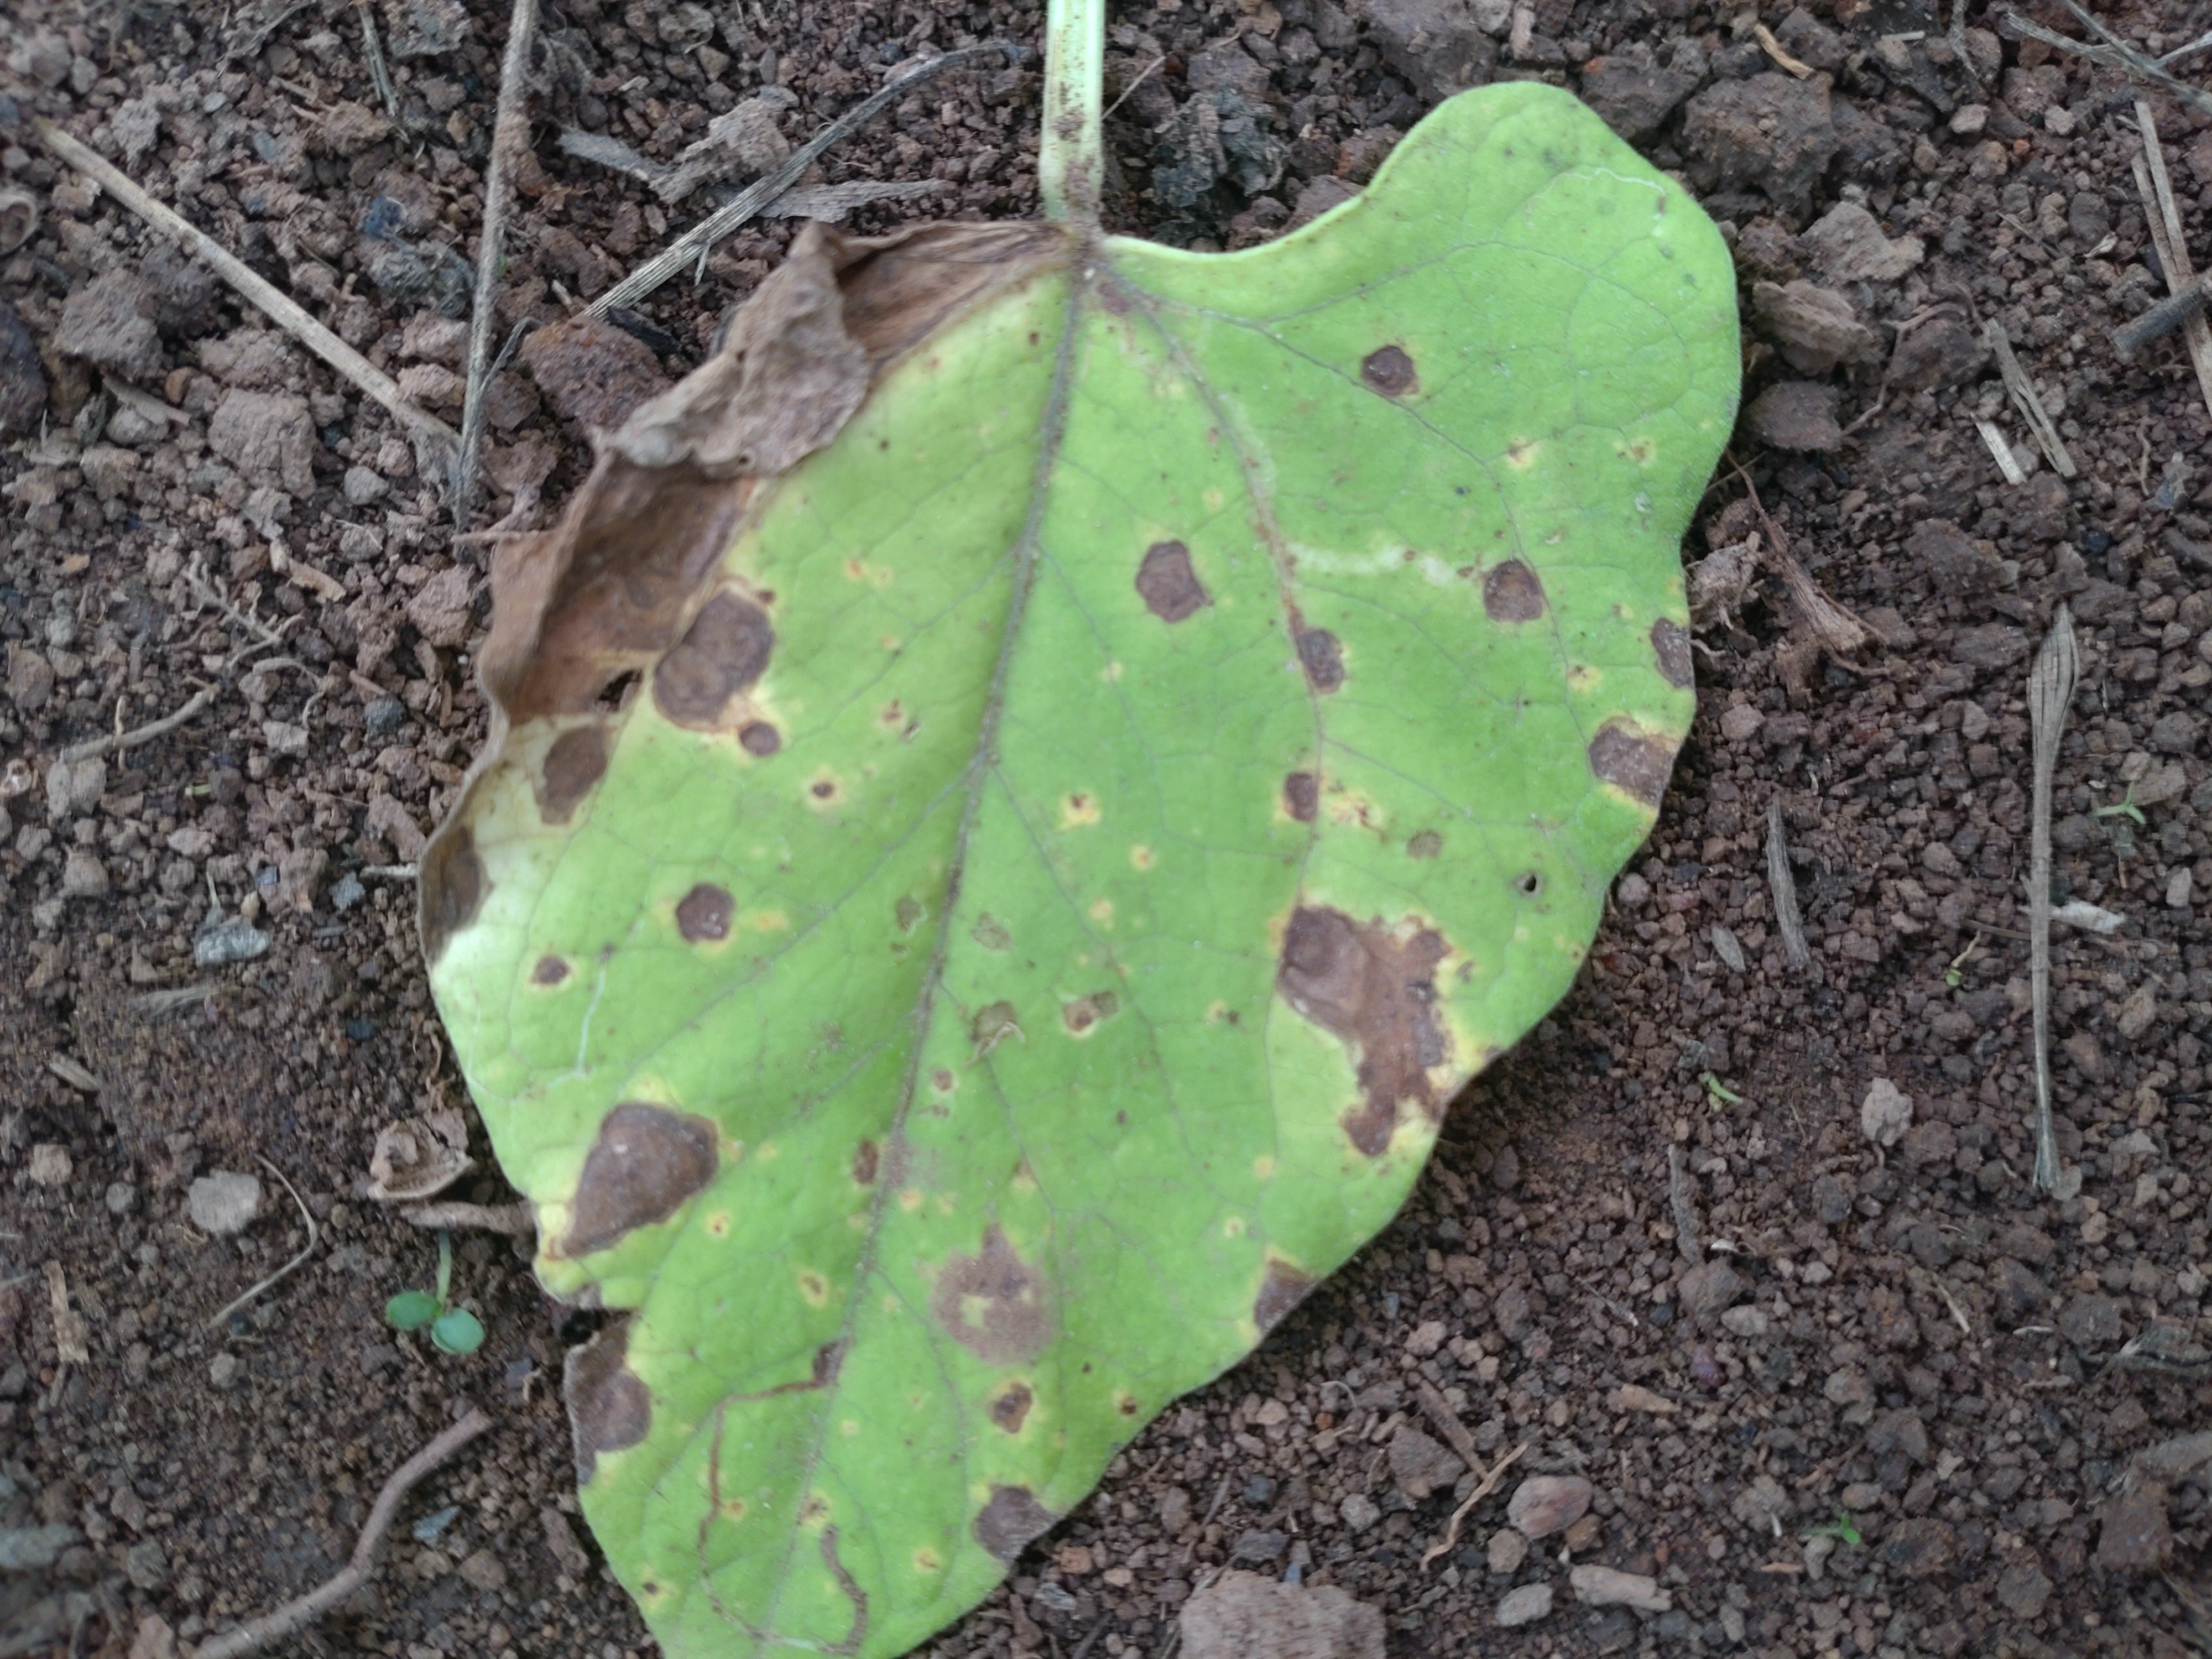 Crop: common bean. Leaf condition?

rust
